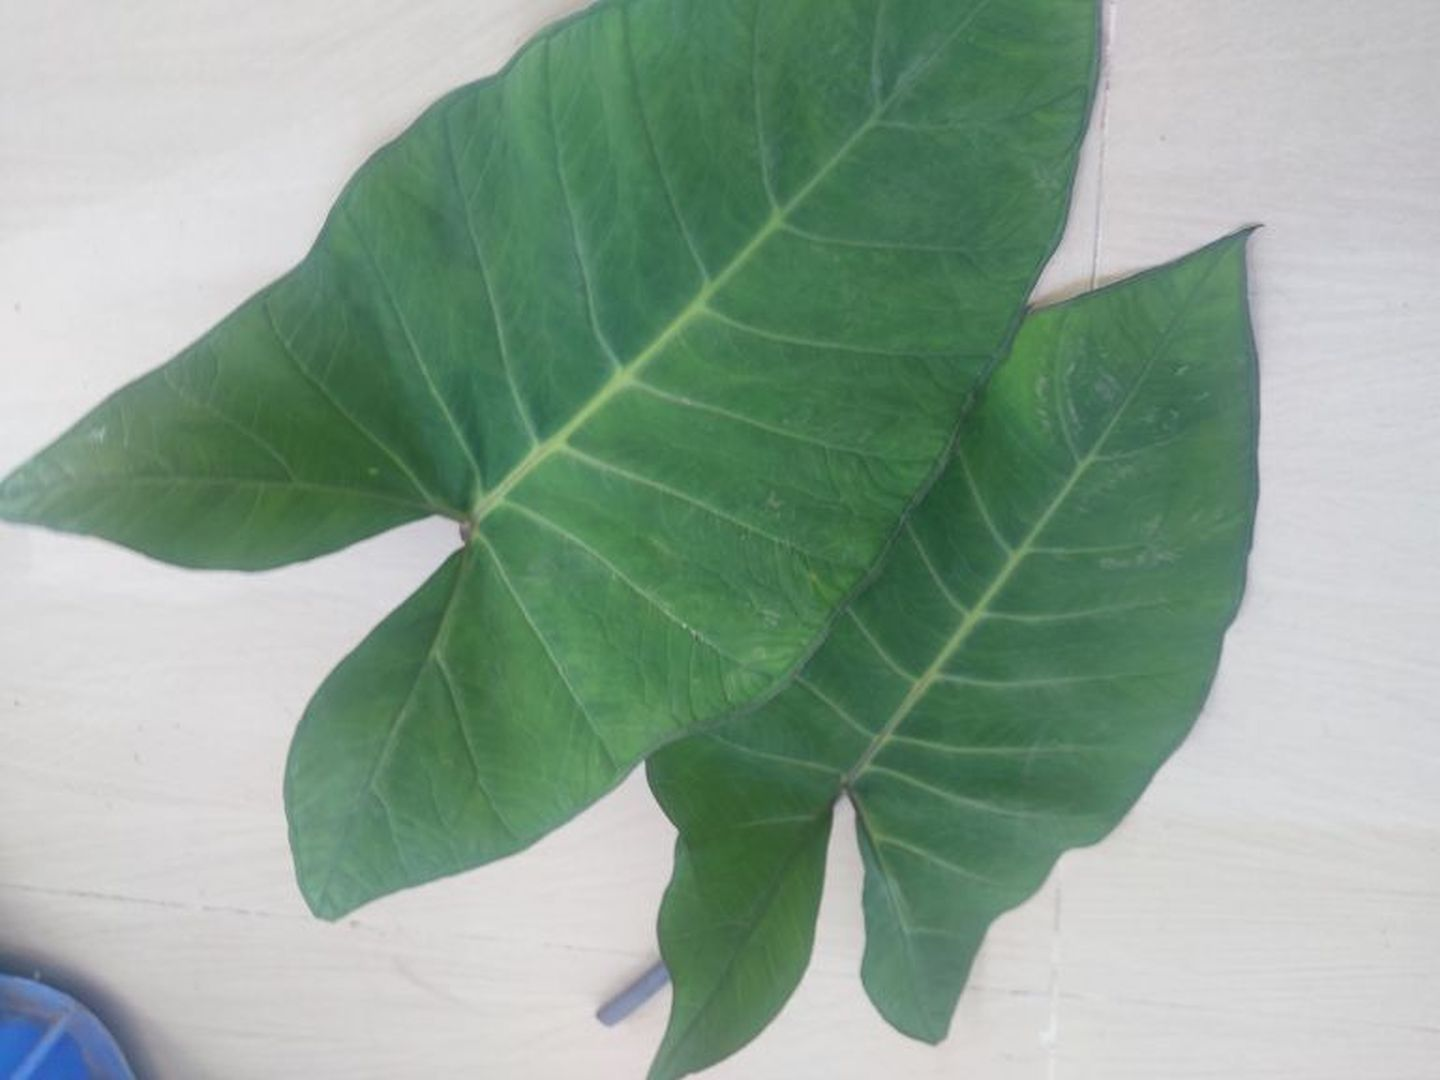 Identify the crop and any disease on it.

taro, healthy
